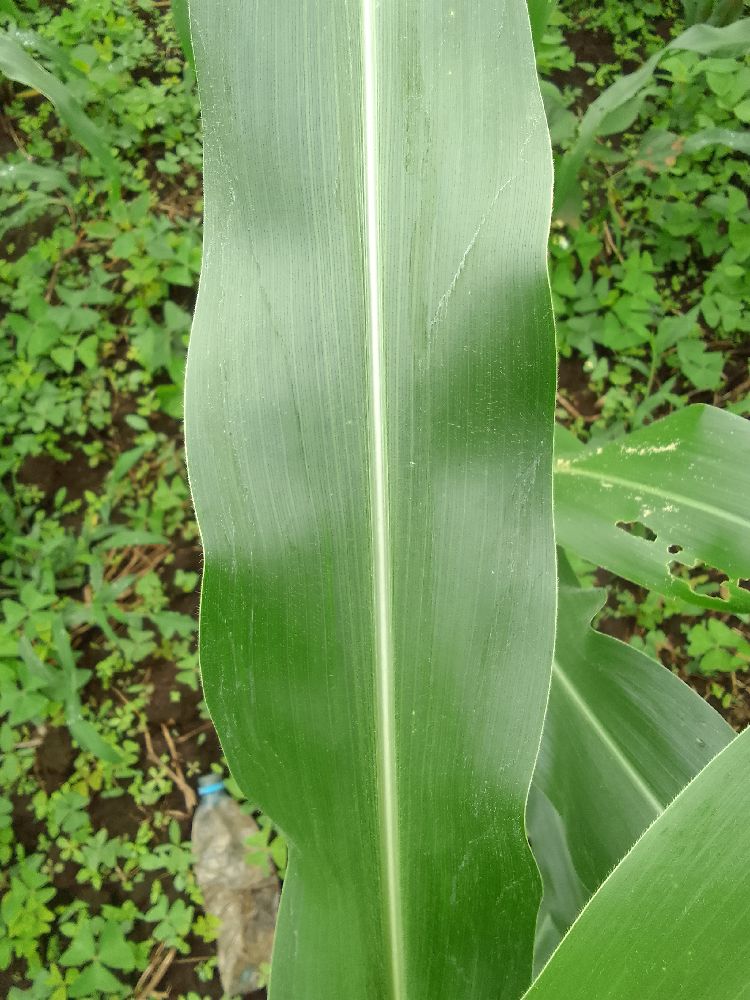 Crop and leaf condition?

maize, healthy
